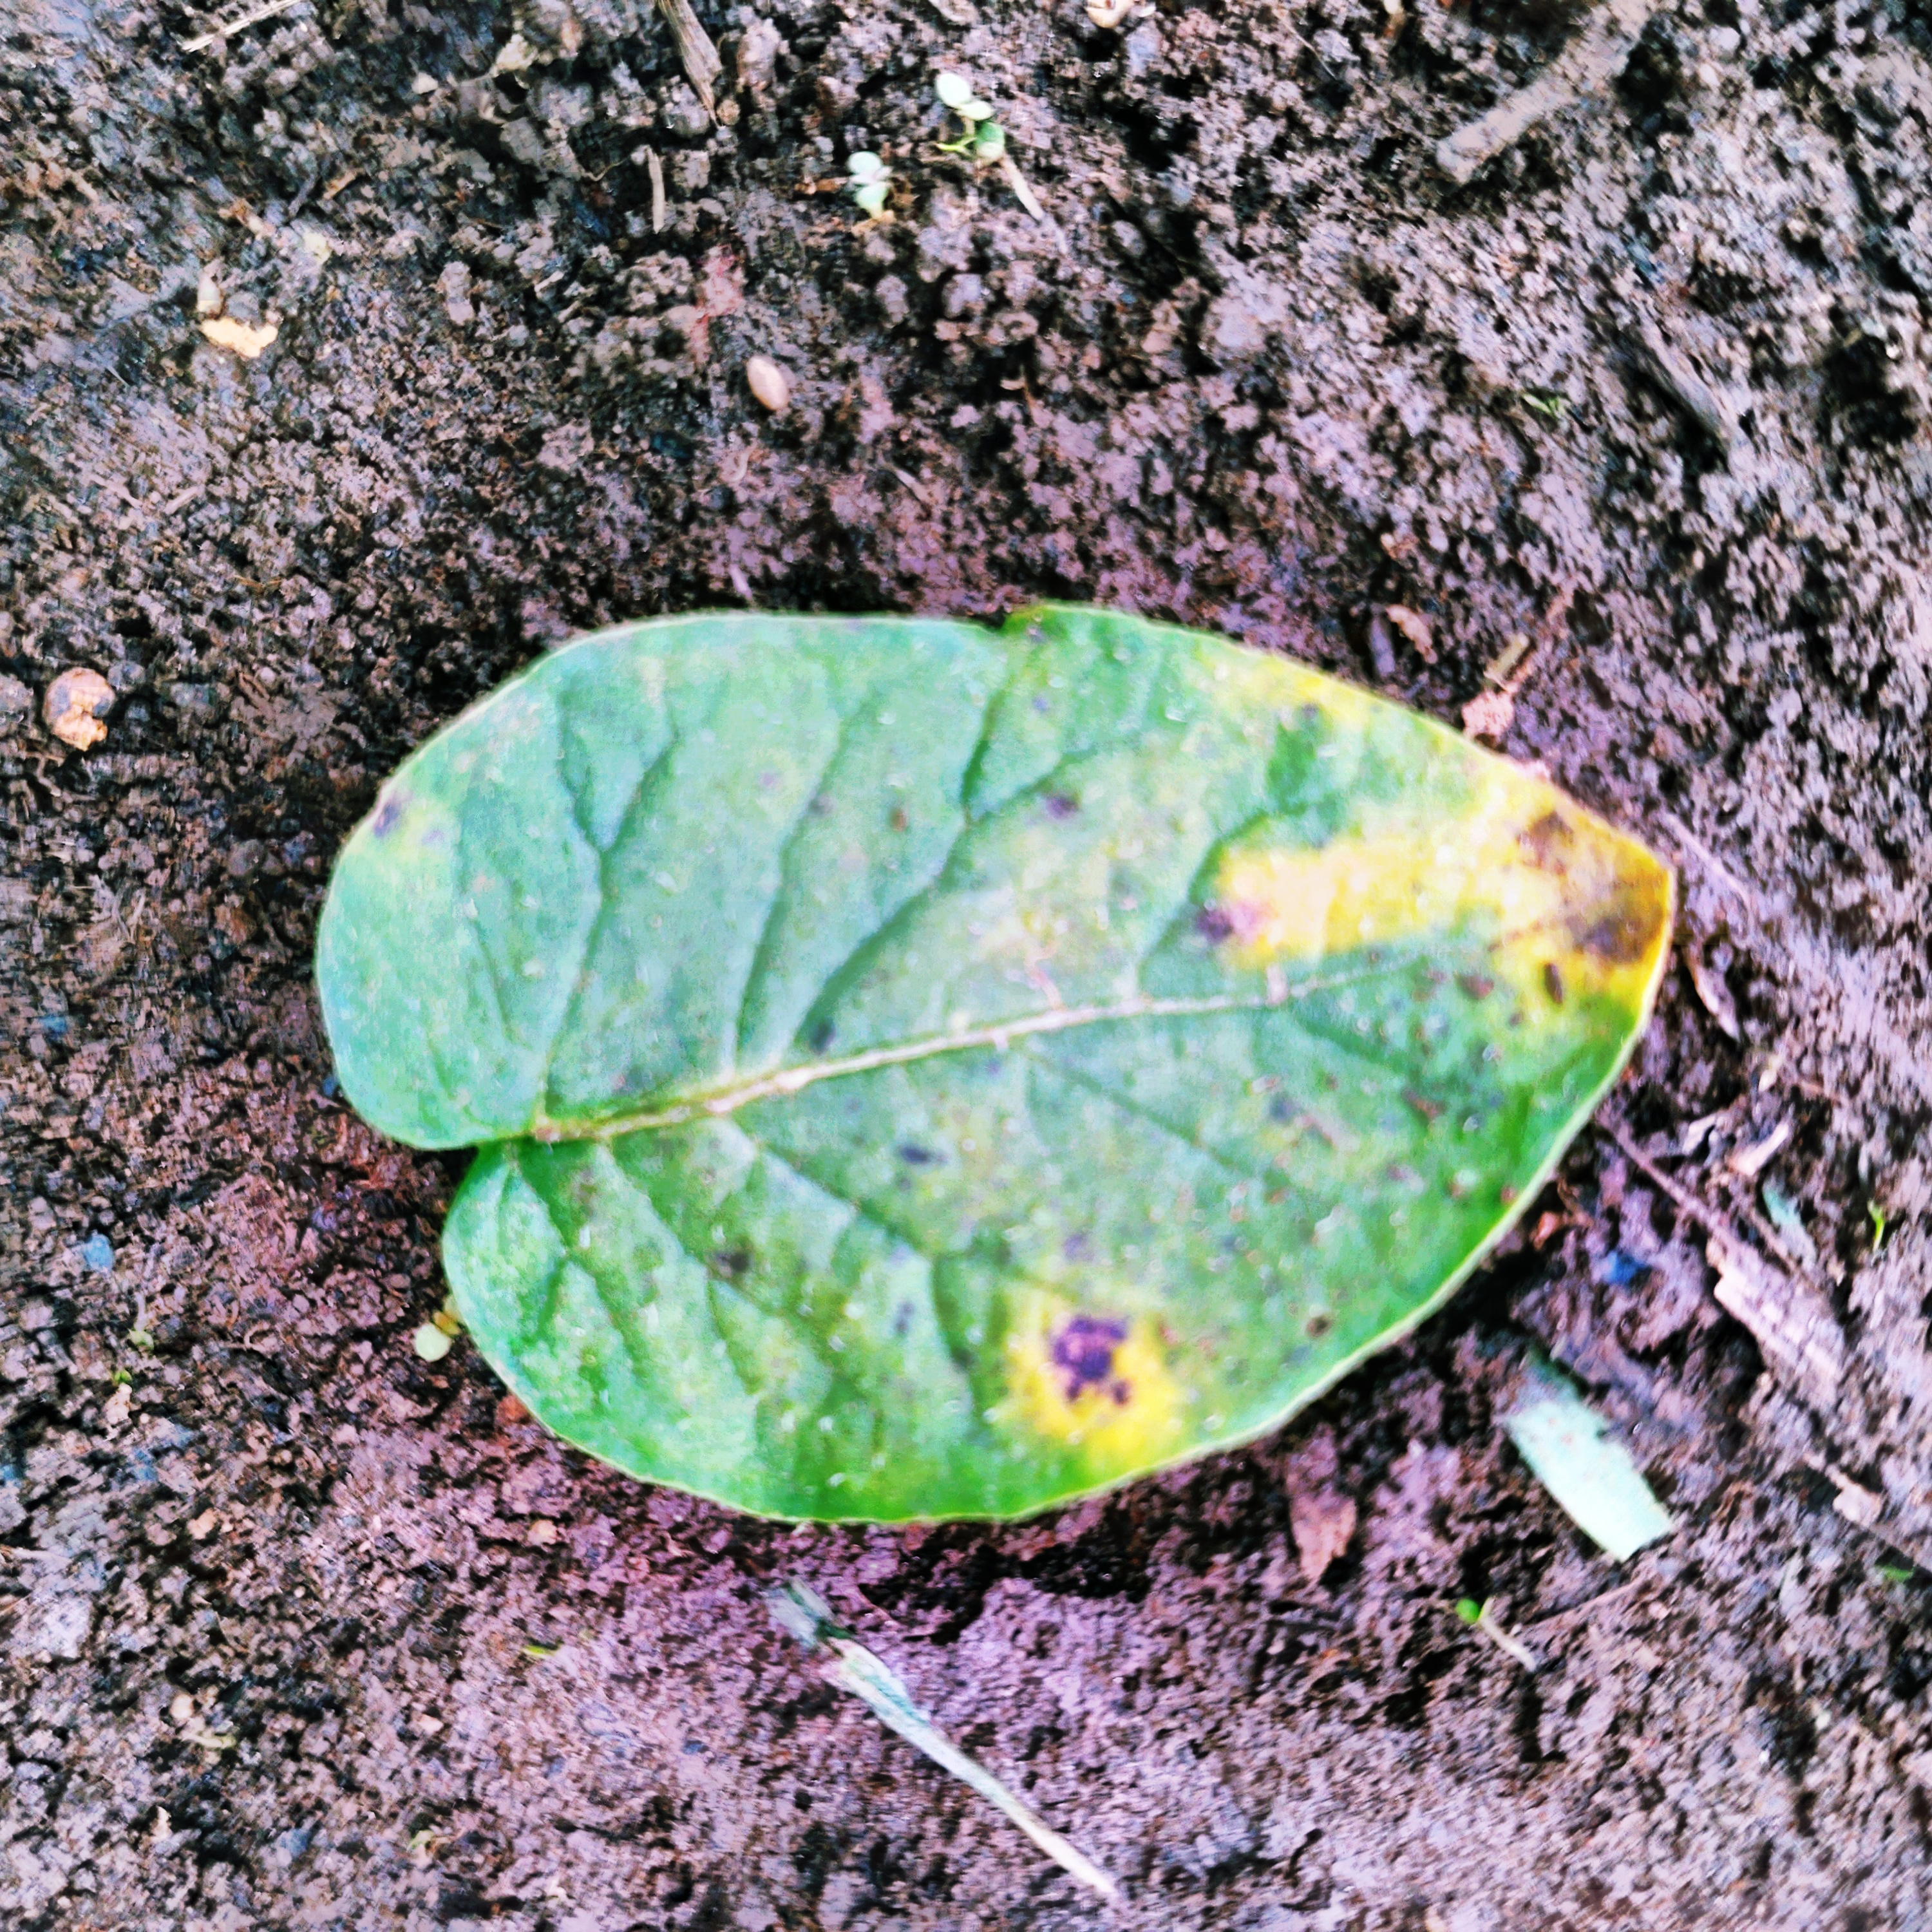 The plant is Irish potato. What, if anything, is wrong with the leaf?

late blight
